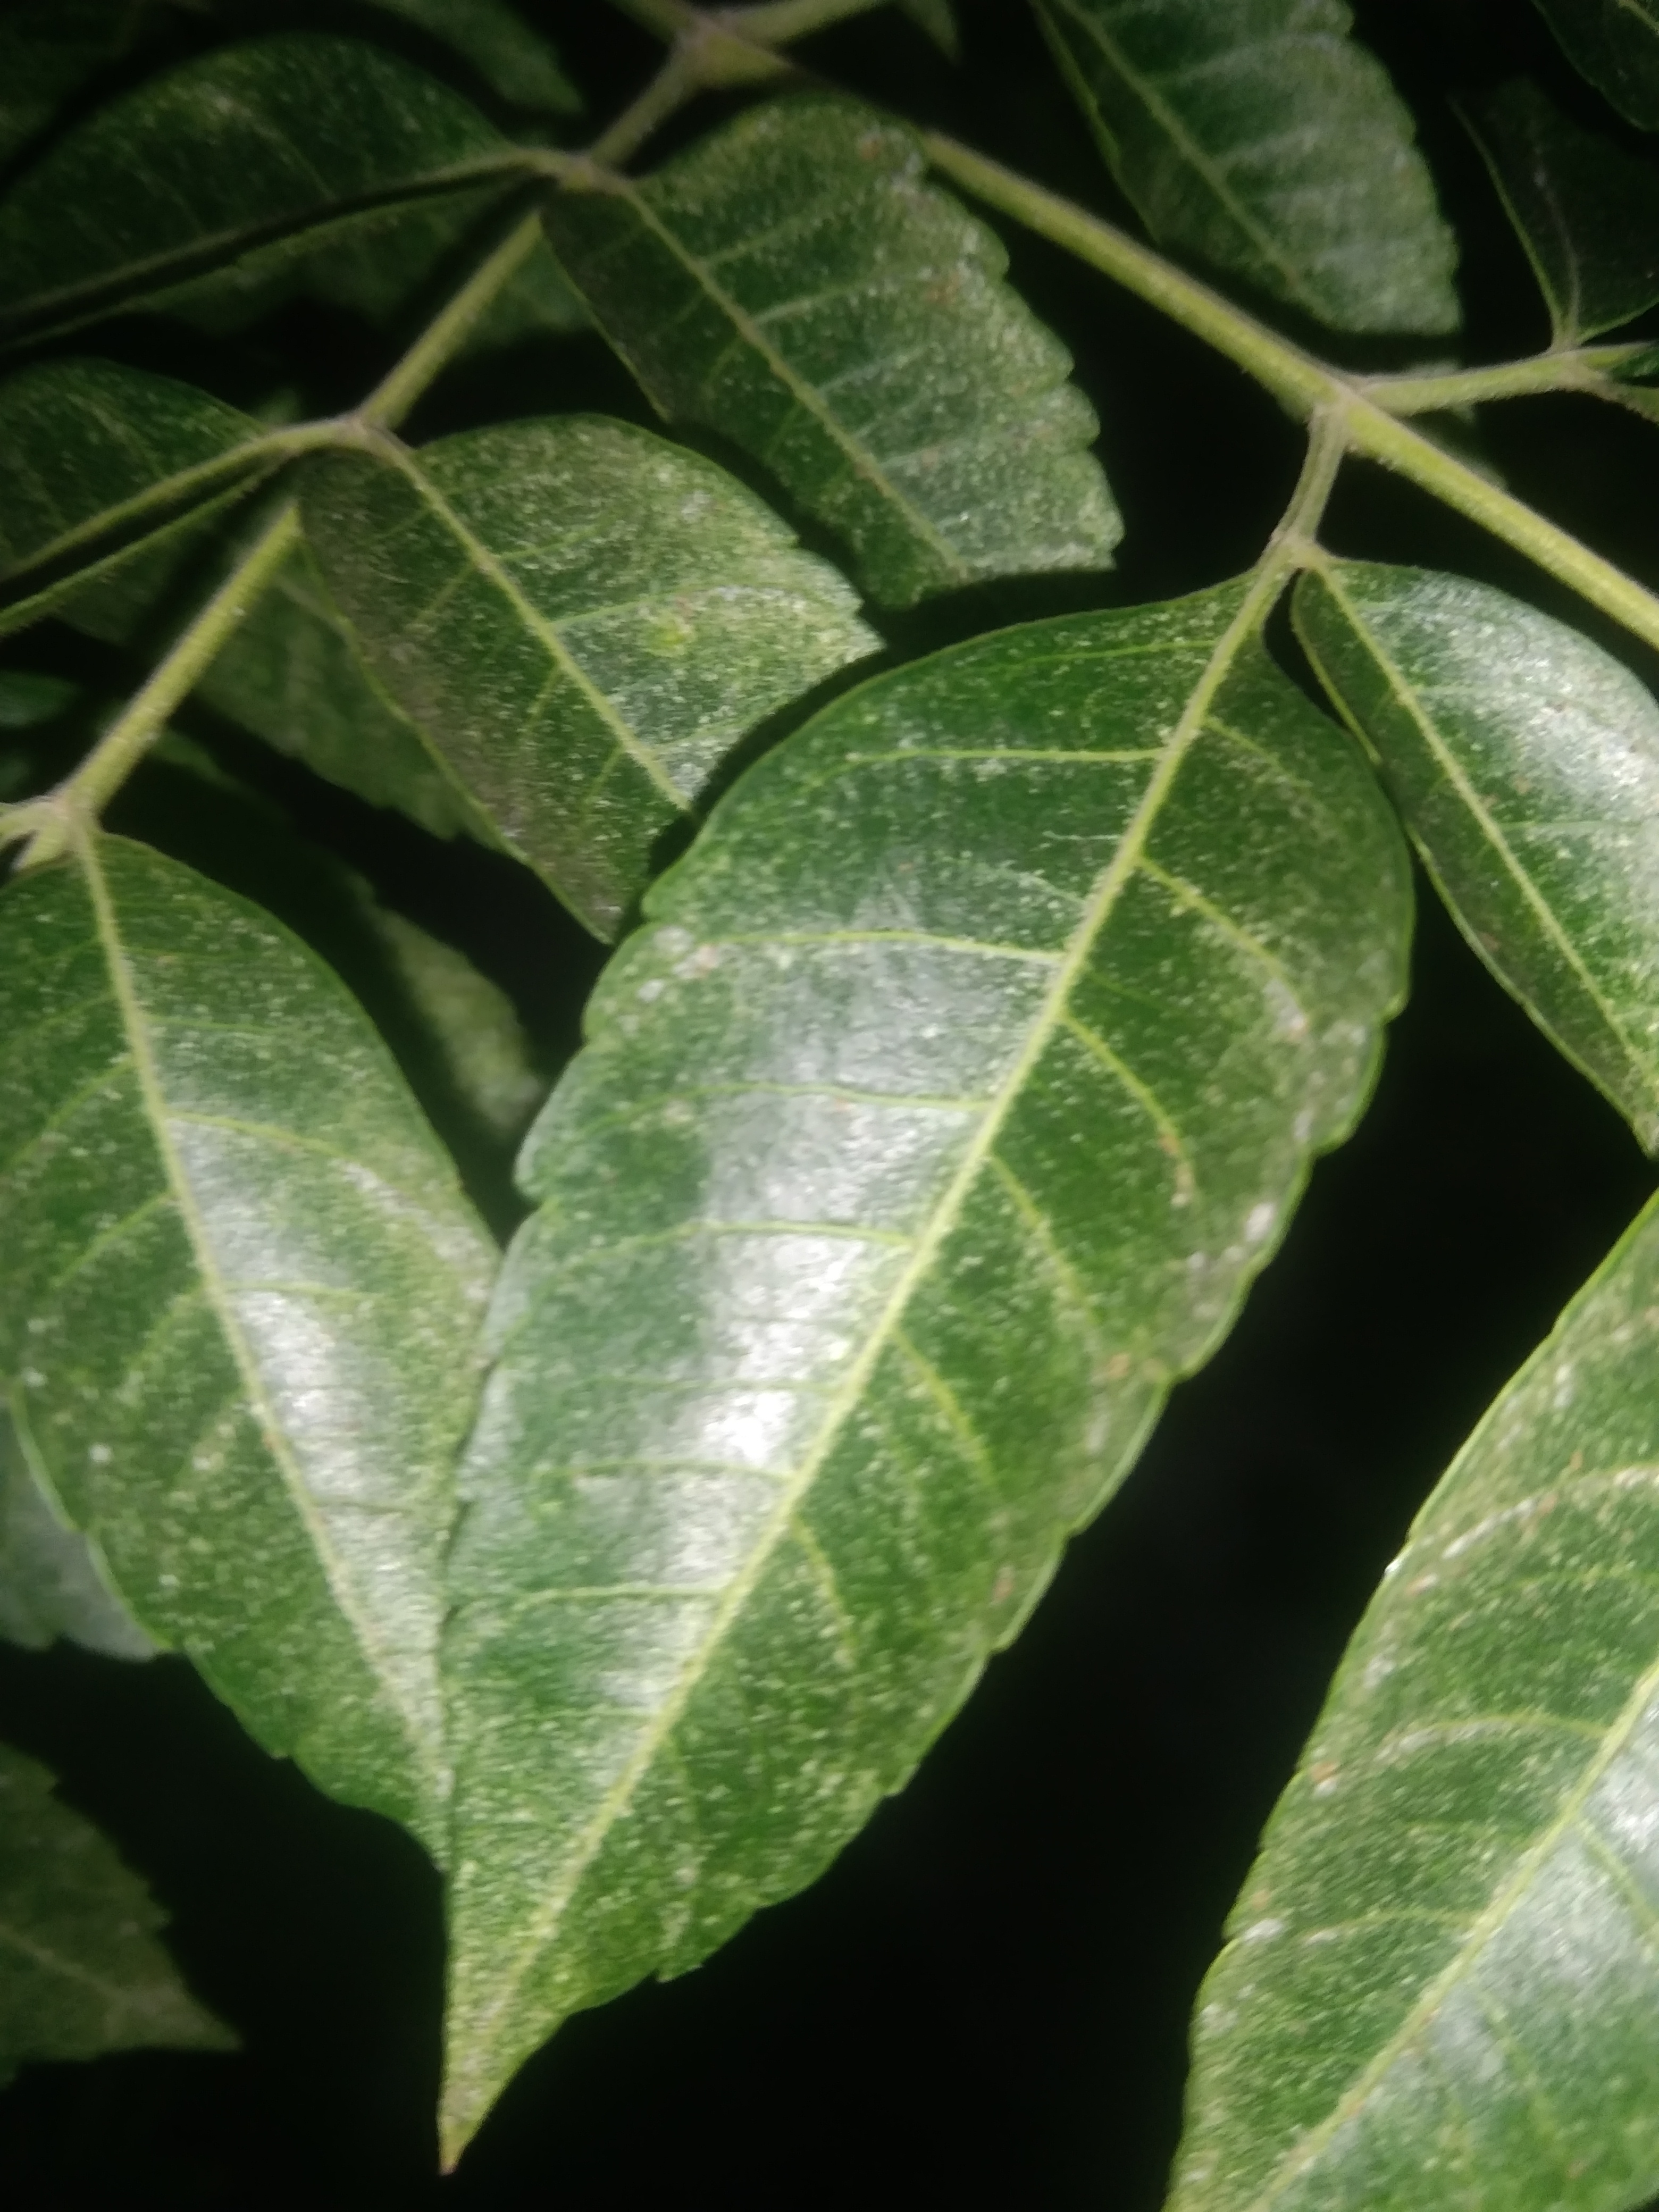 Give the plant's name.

neem
